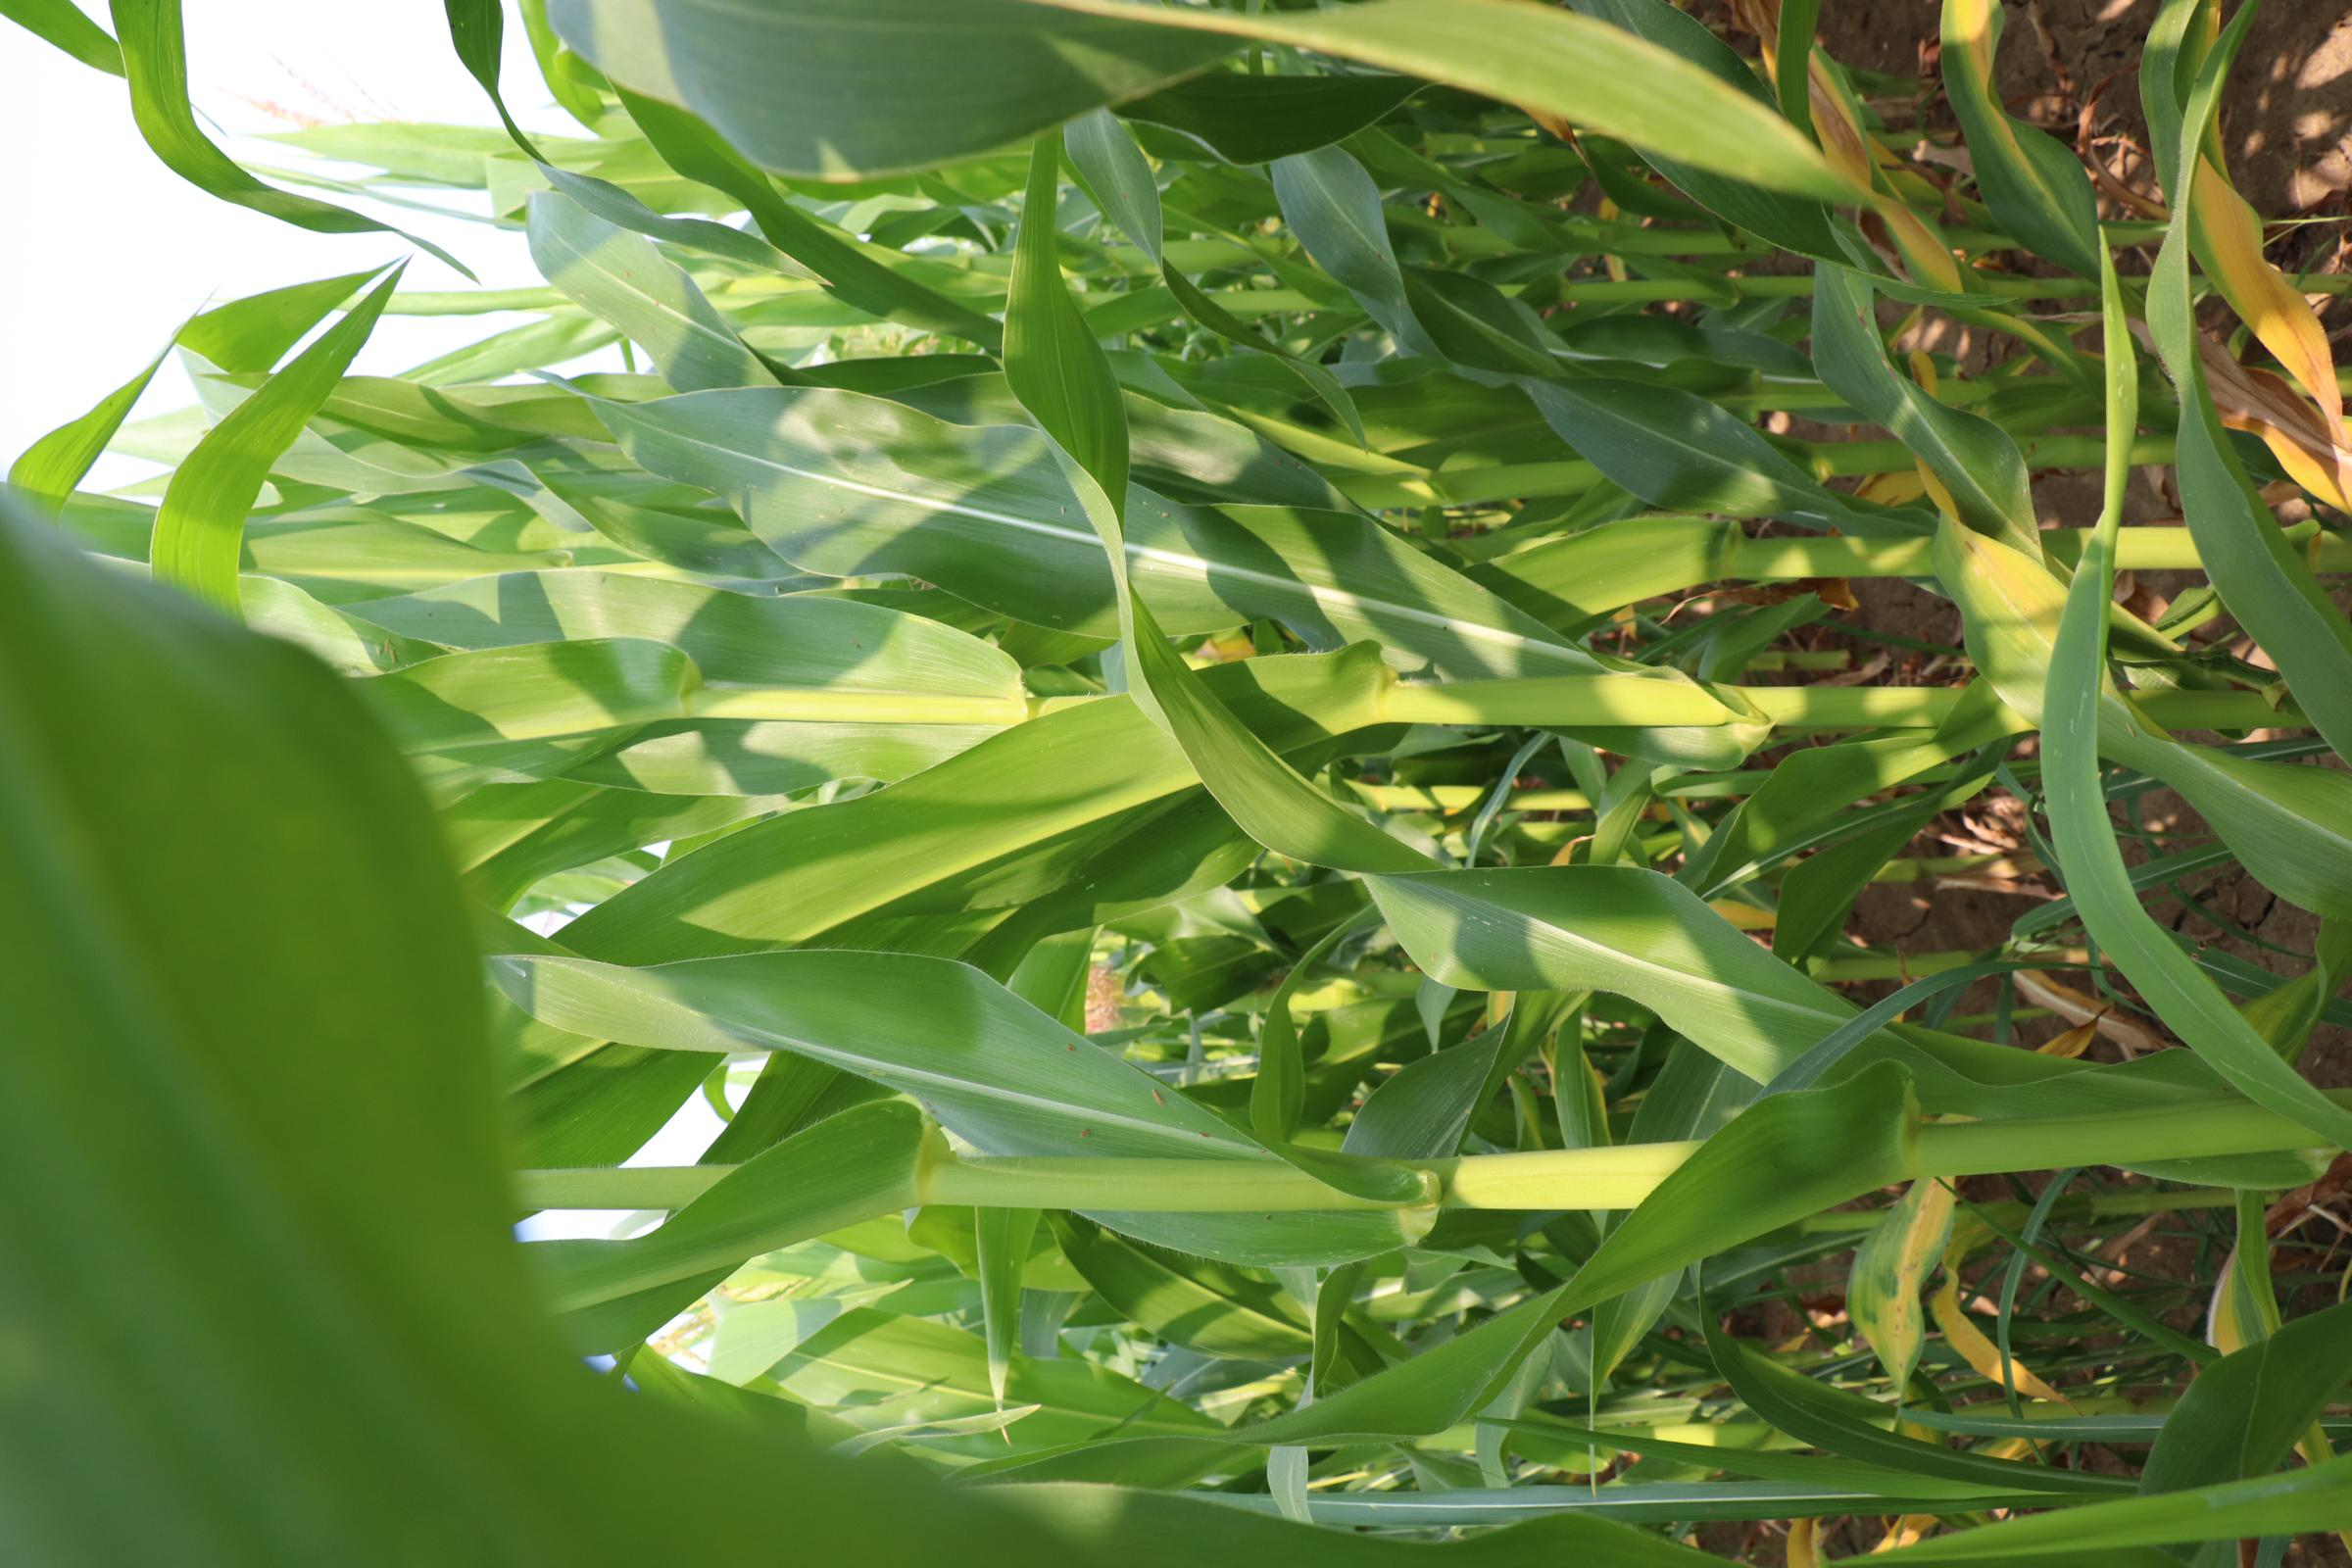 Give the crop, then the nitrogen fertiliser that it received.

maize, no added nitrogen
